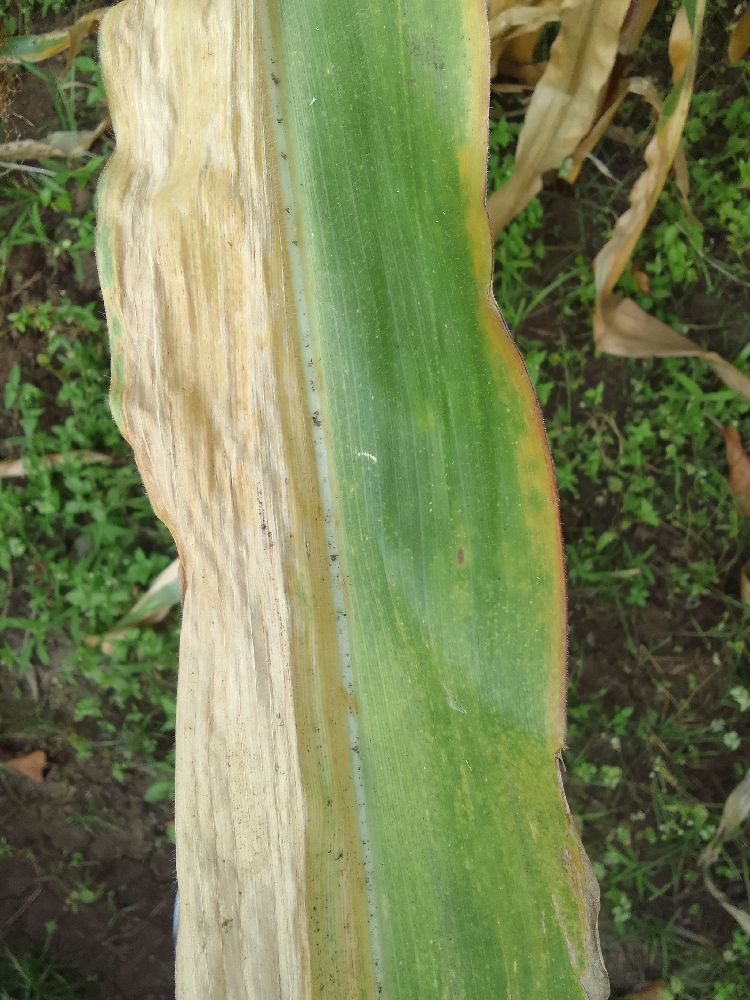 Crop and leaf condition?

maize, maize lethal necrosis
